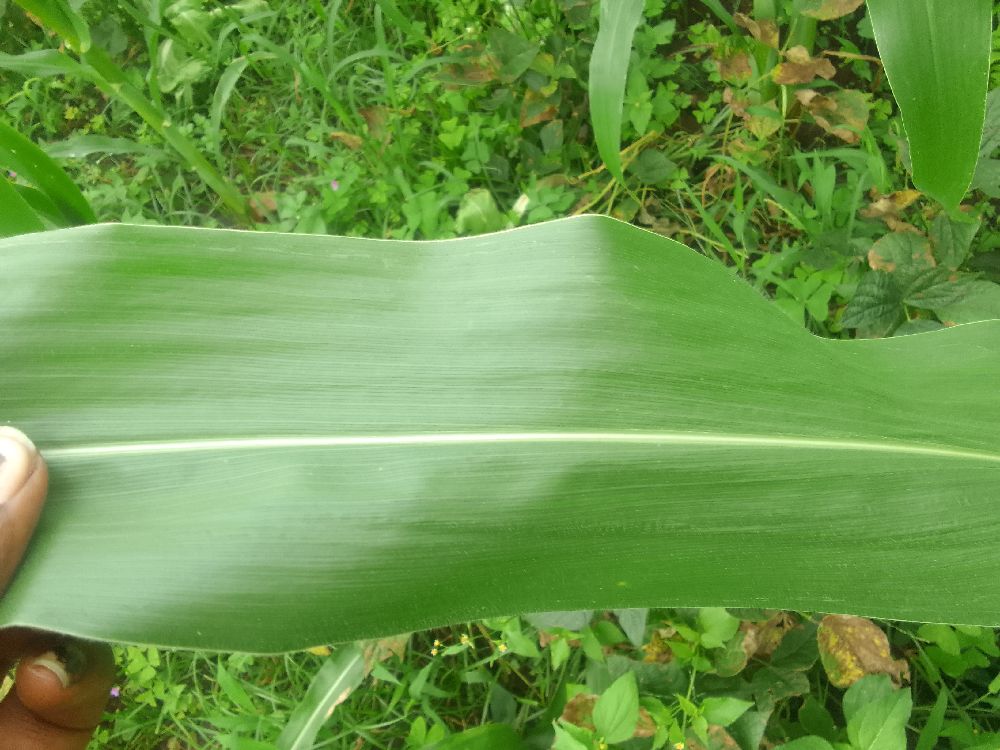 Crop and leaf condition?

maize, healthy
